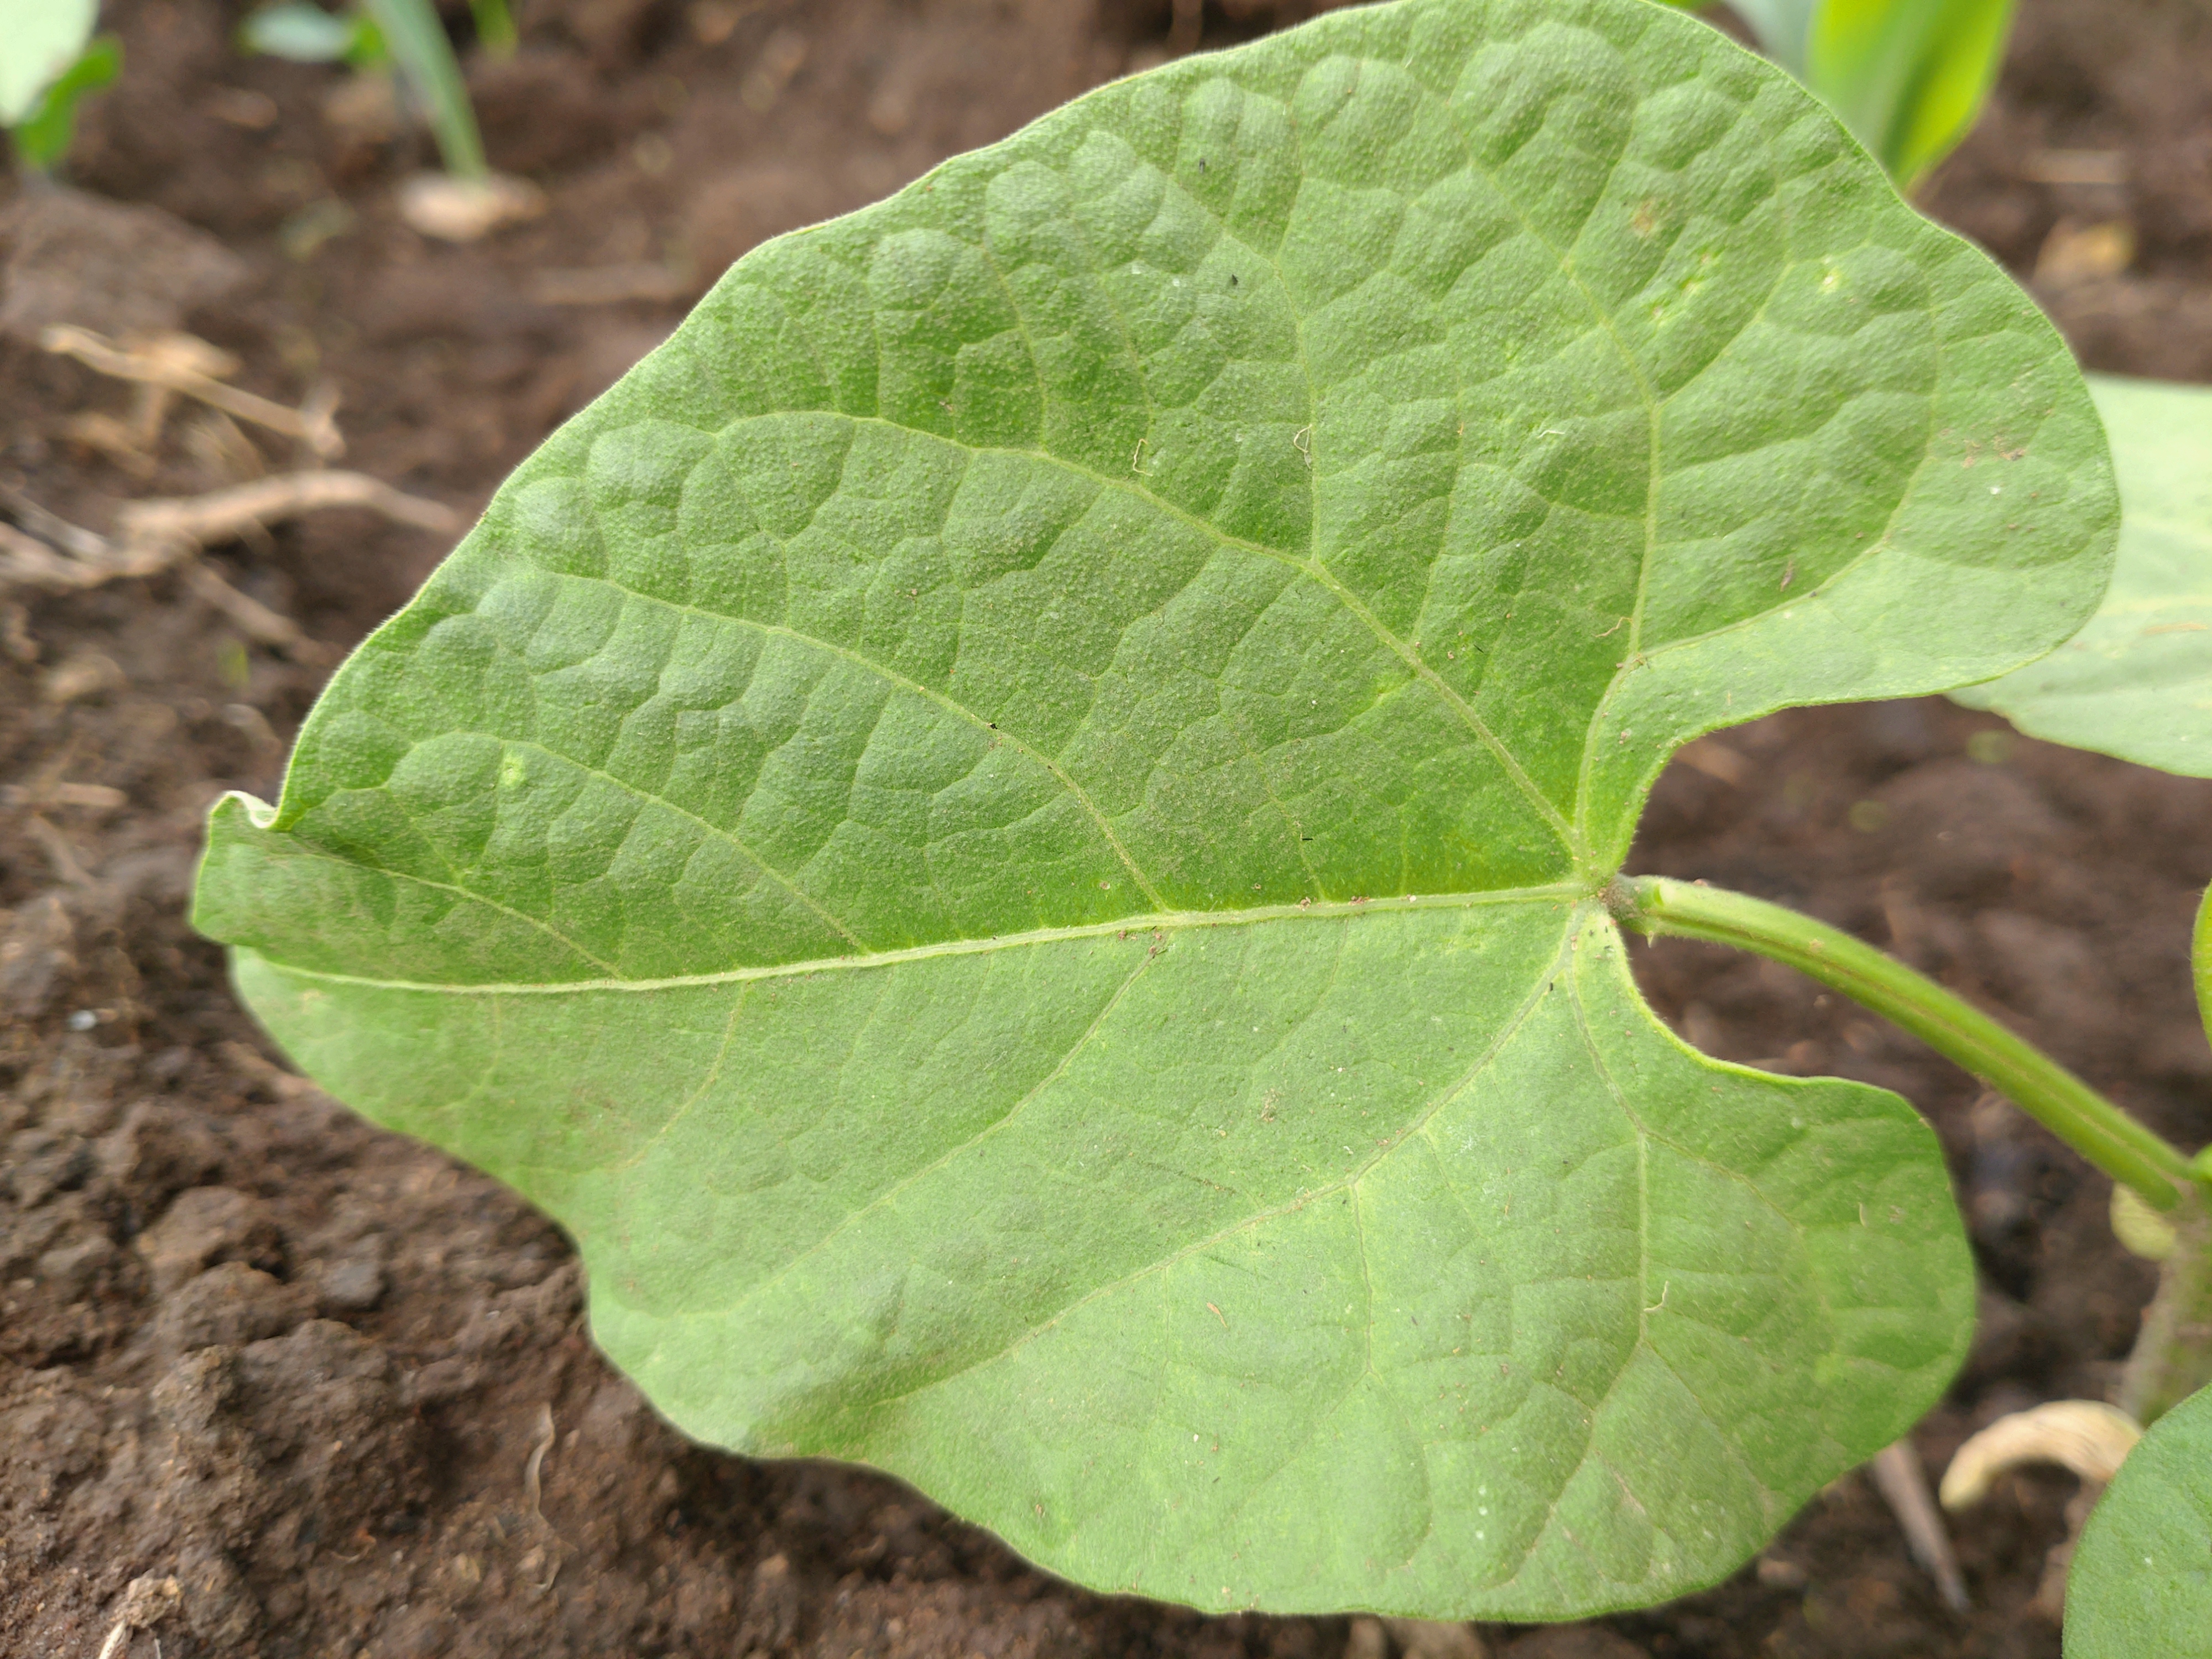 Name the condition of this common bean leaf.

healthy
